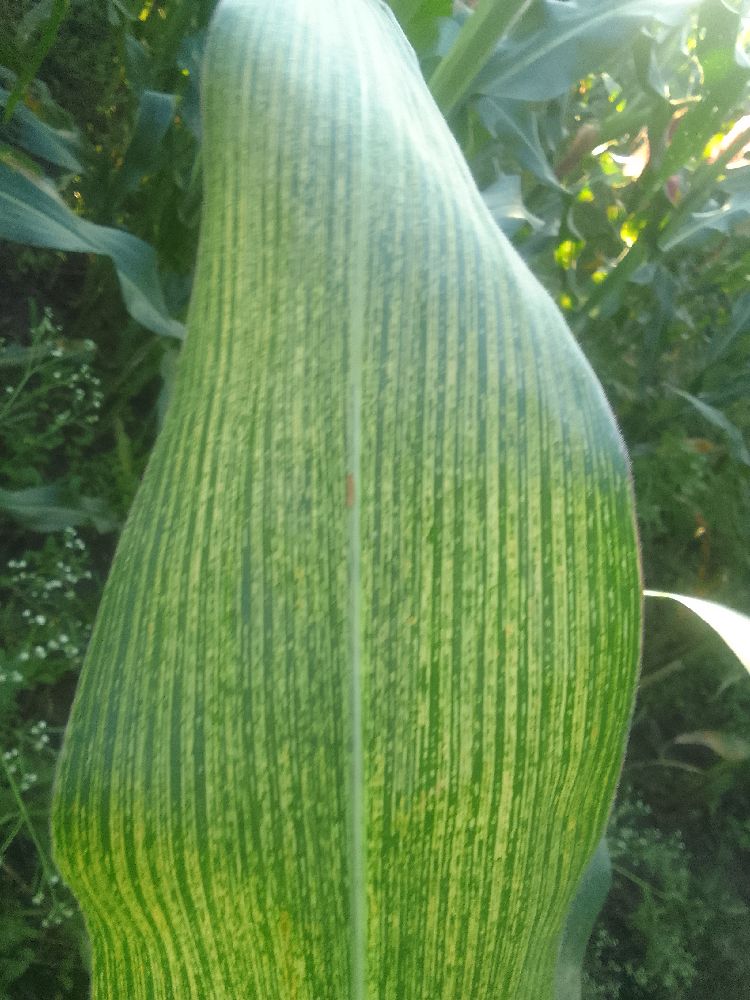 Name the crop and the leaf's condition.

maize, maize streak virus
